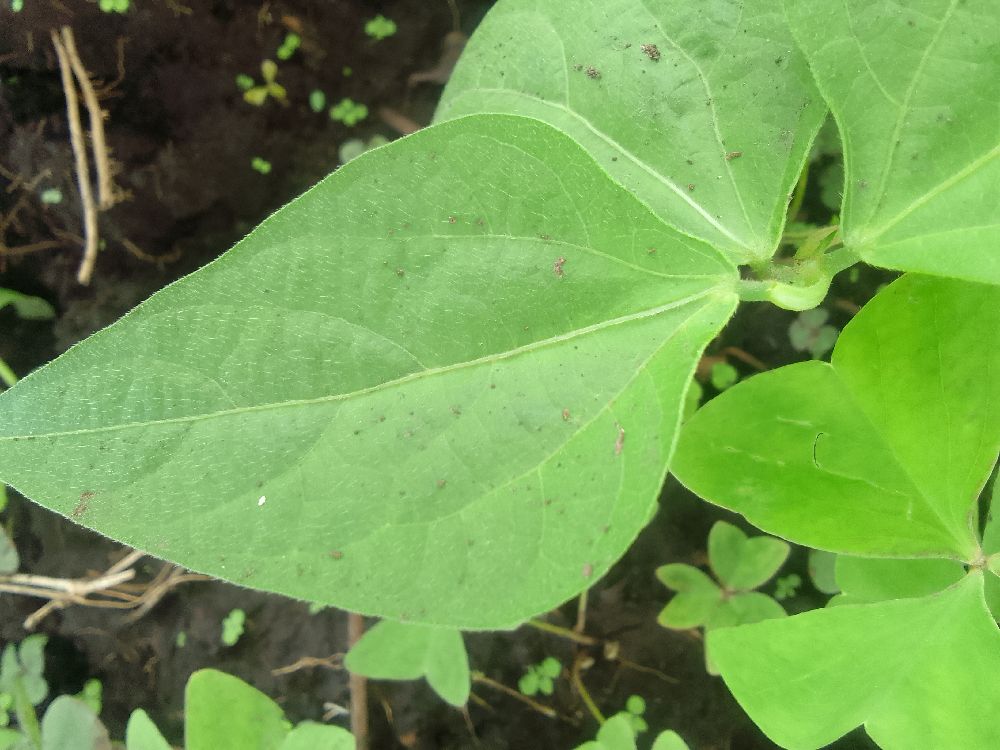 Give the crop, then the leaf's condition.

common bean, healthy
